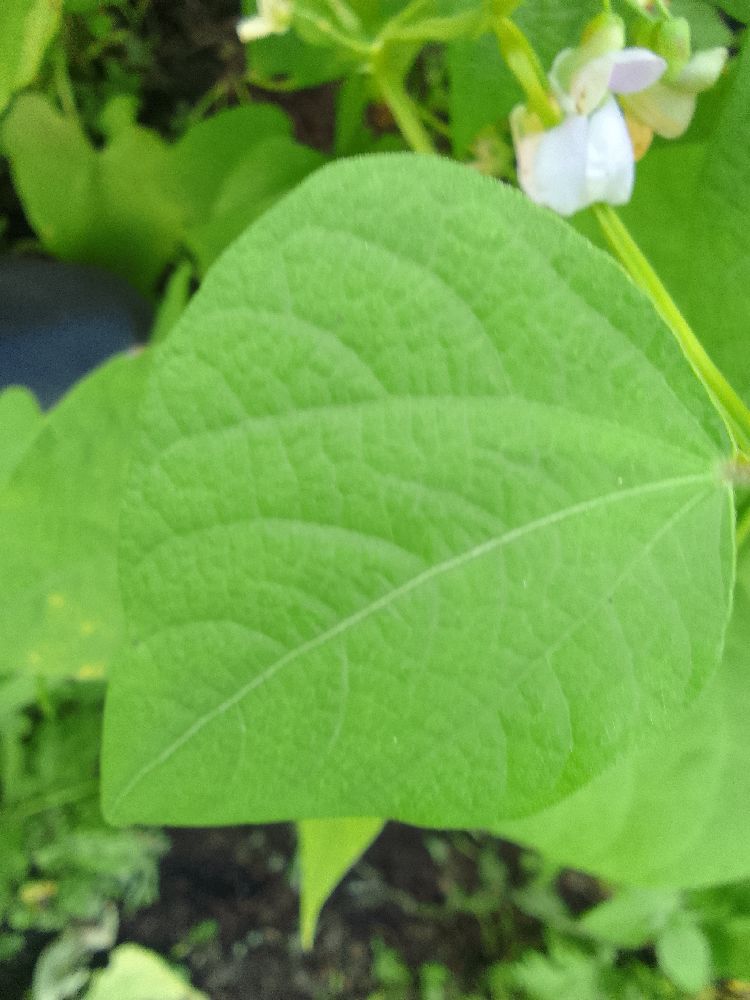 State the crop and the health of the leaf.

common bean, healthy
